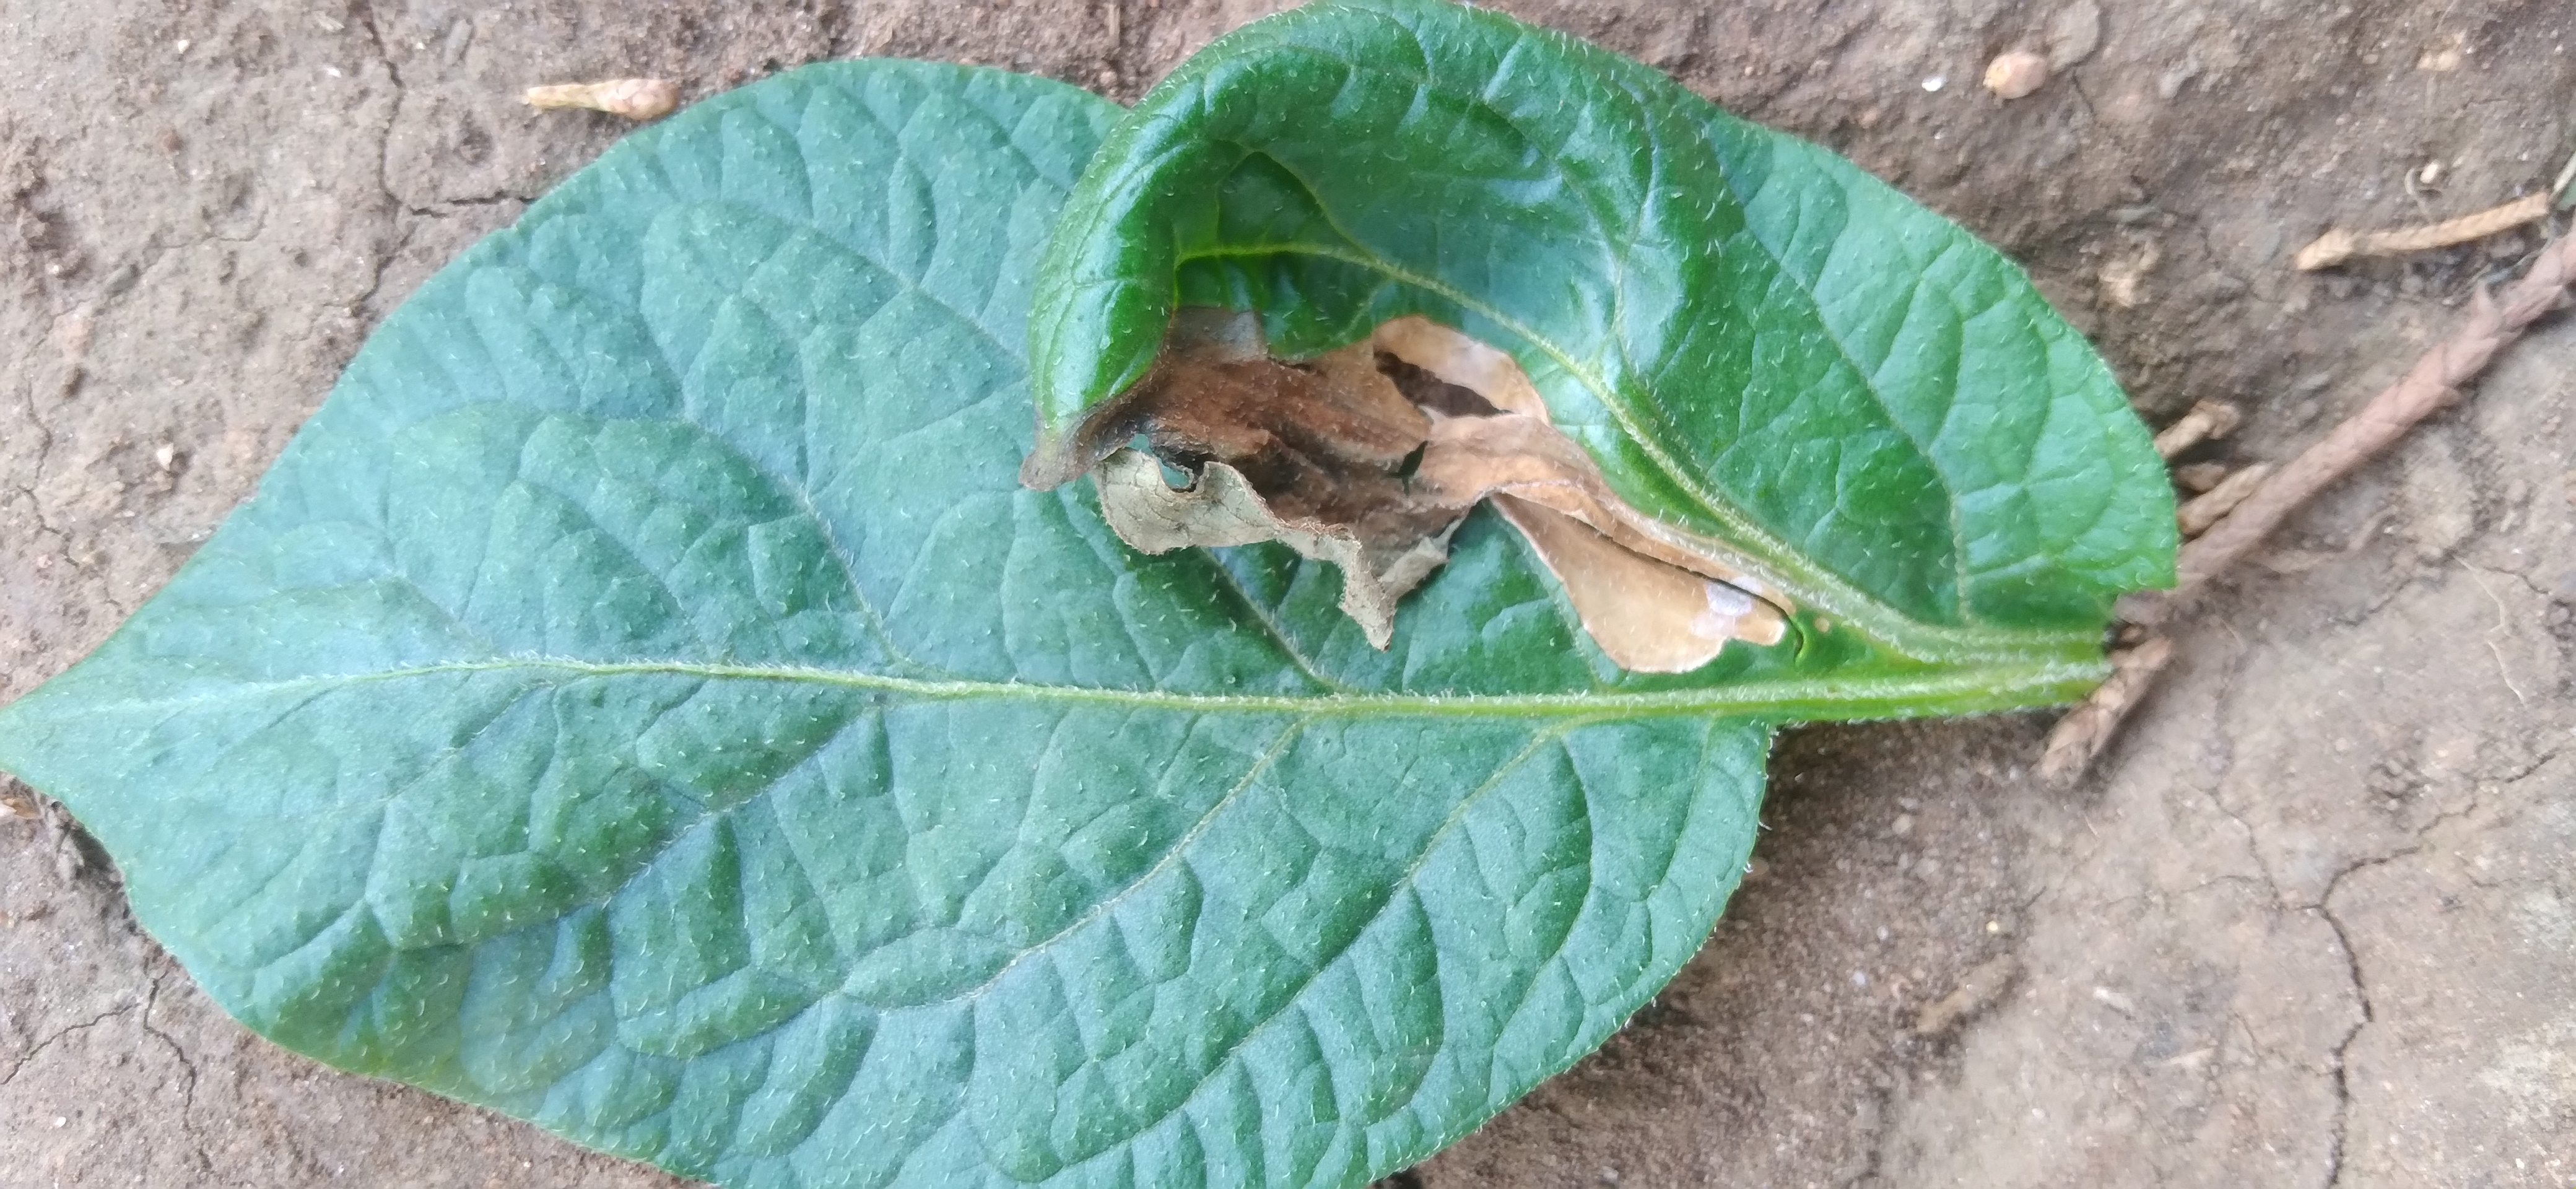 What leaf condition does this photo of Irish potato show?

early blight
